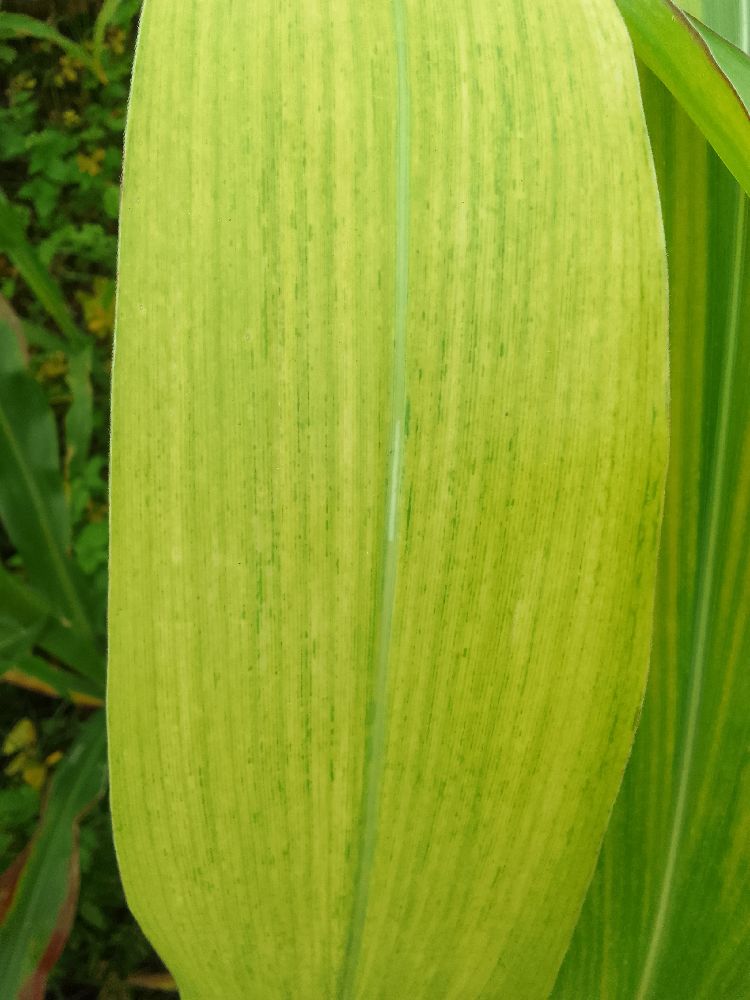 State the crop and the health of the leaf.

maize, maize lethal necrosis
